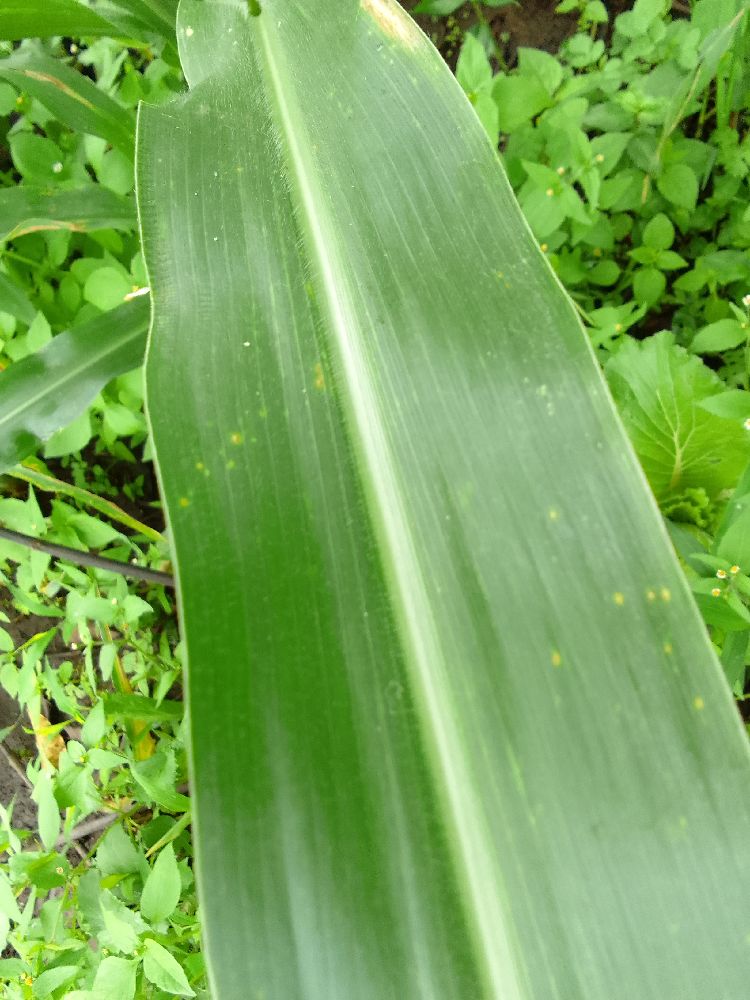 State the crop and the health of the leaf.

maize, healthy
